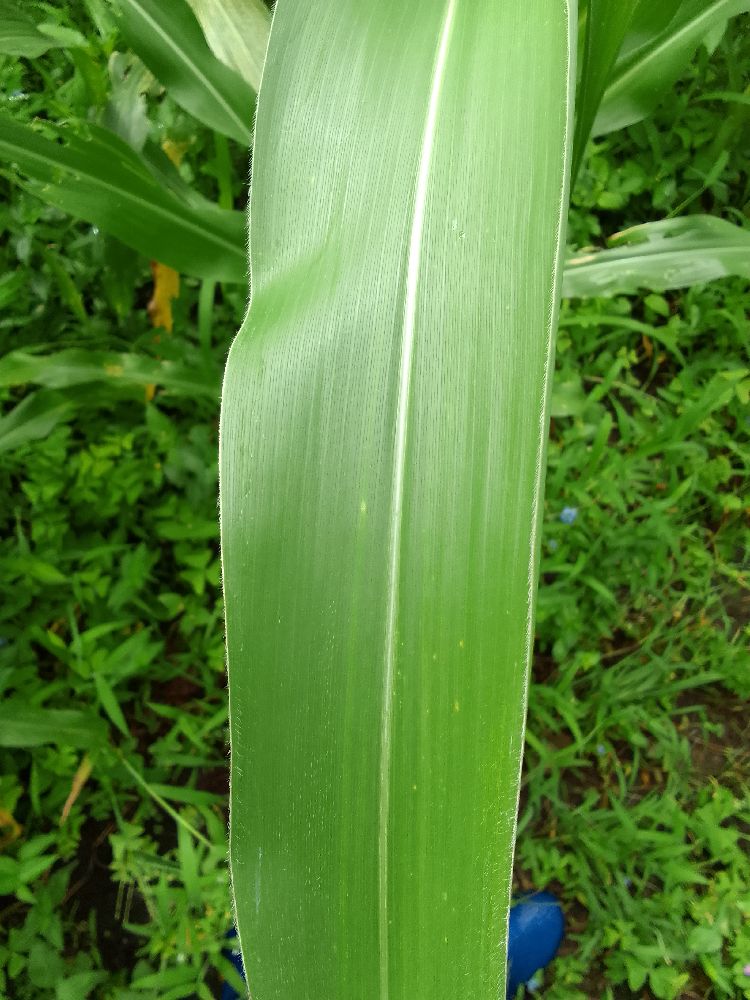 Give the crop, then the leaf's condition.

maize, healthy
